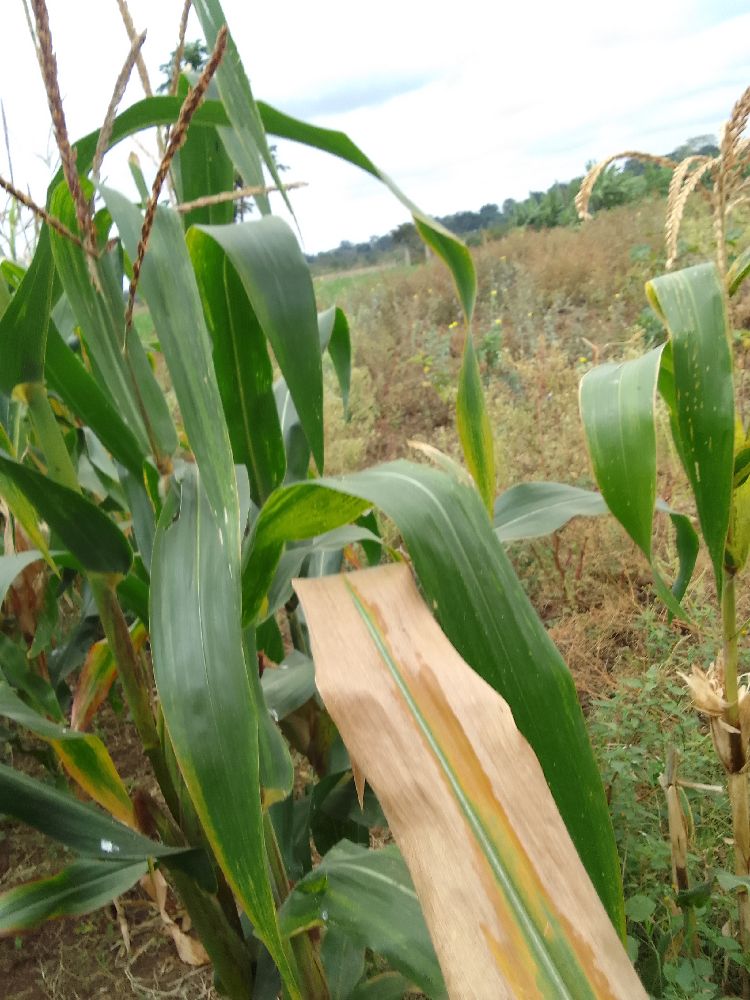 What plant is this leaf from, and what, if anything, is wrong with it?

maize, maize lethal necrosis
